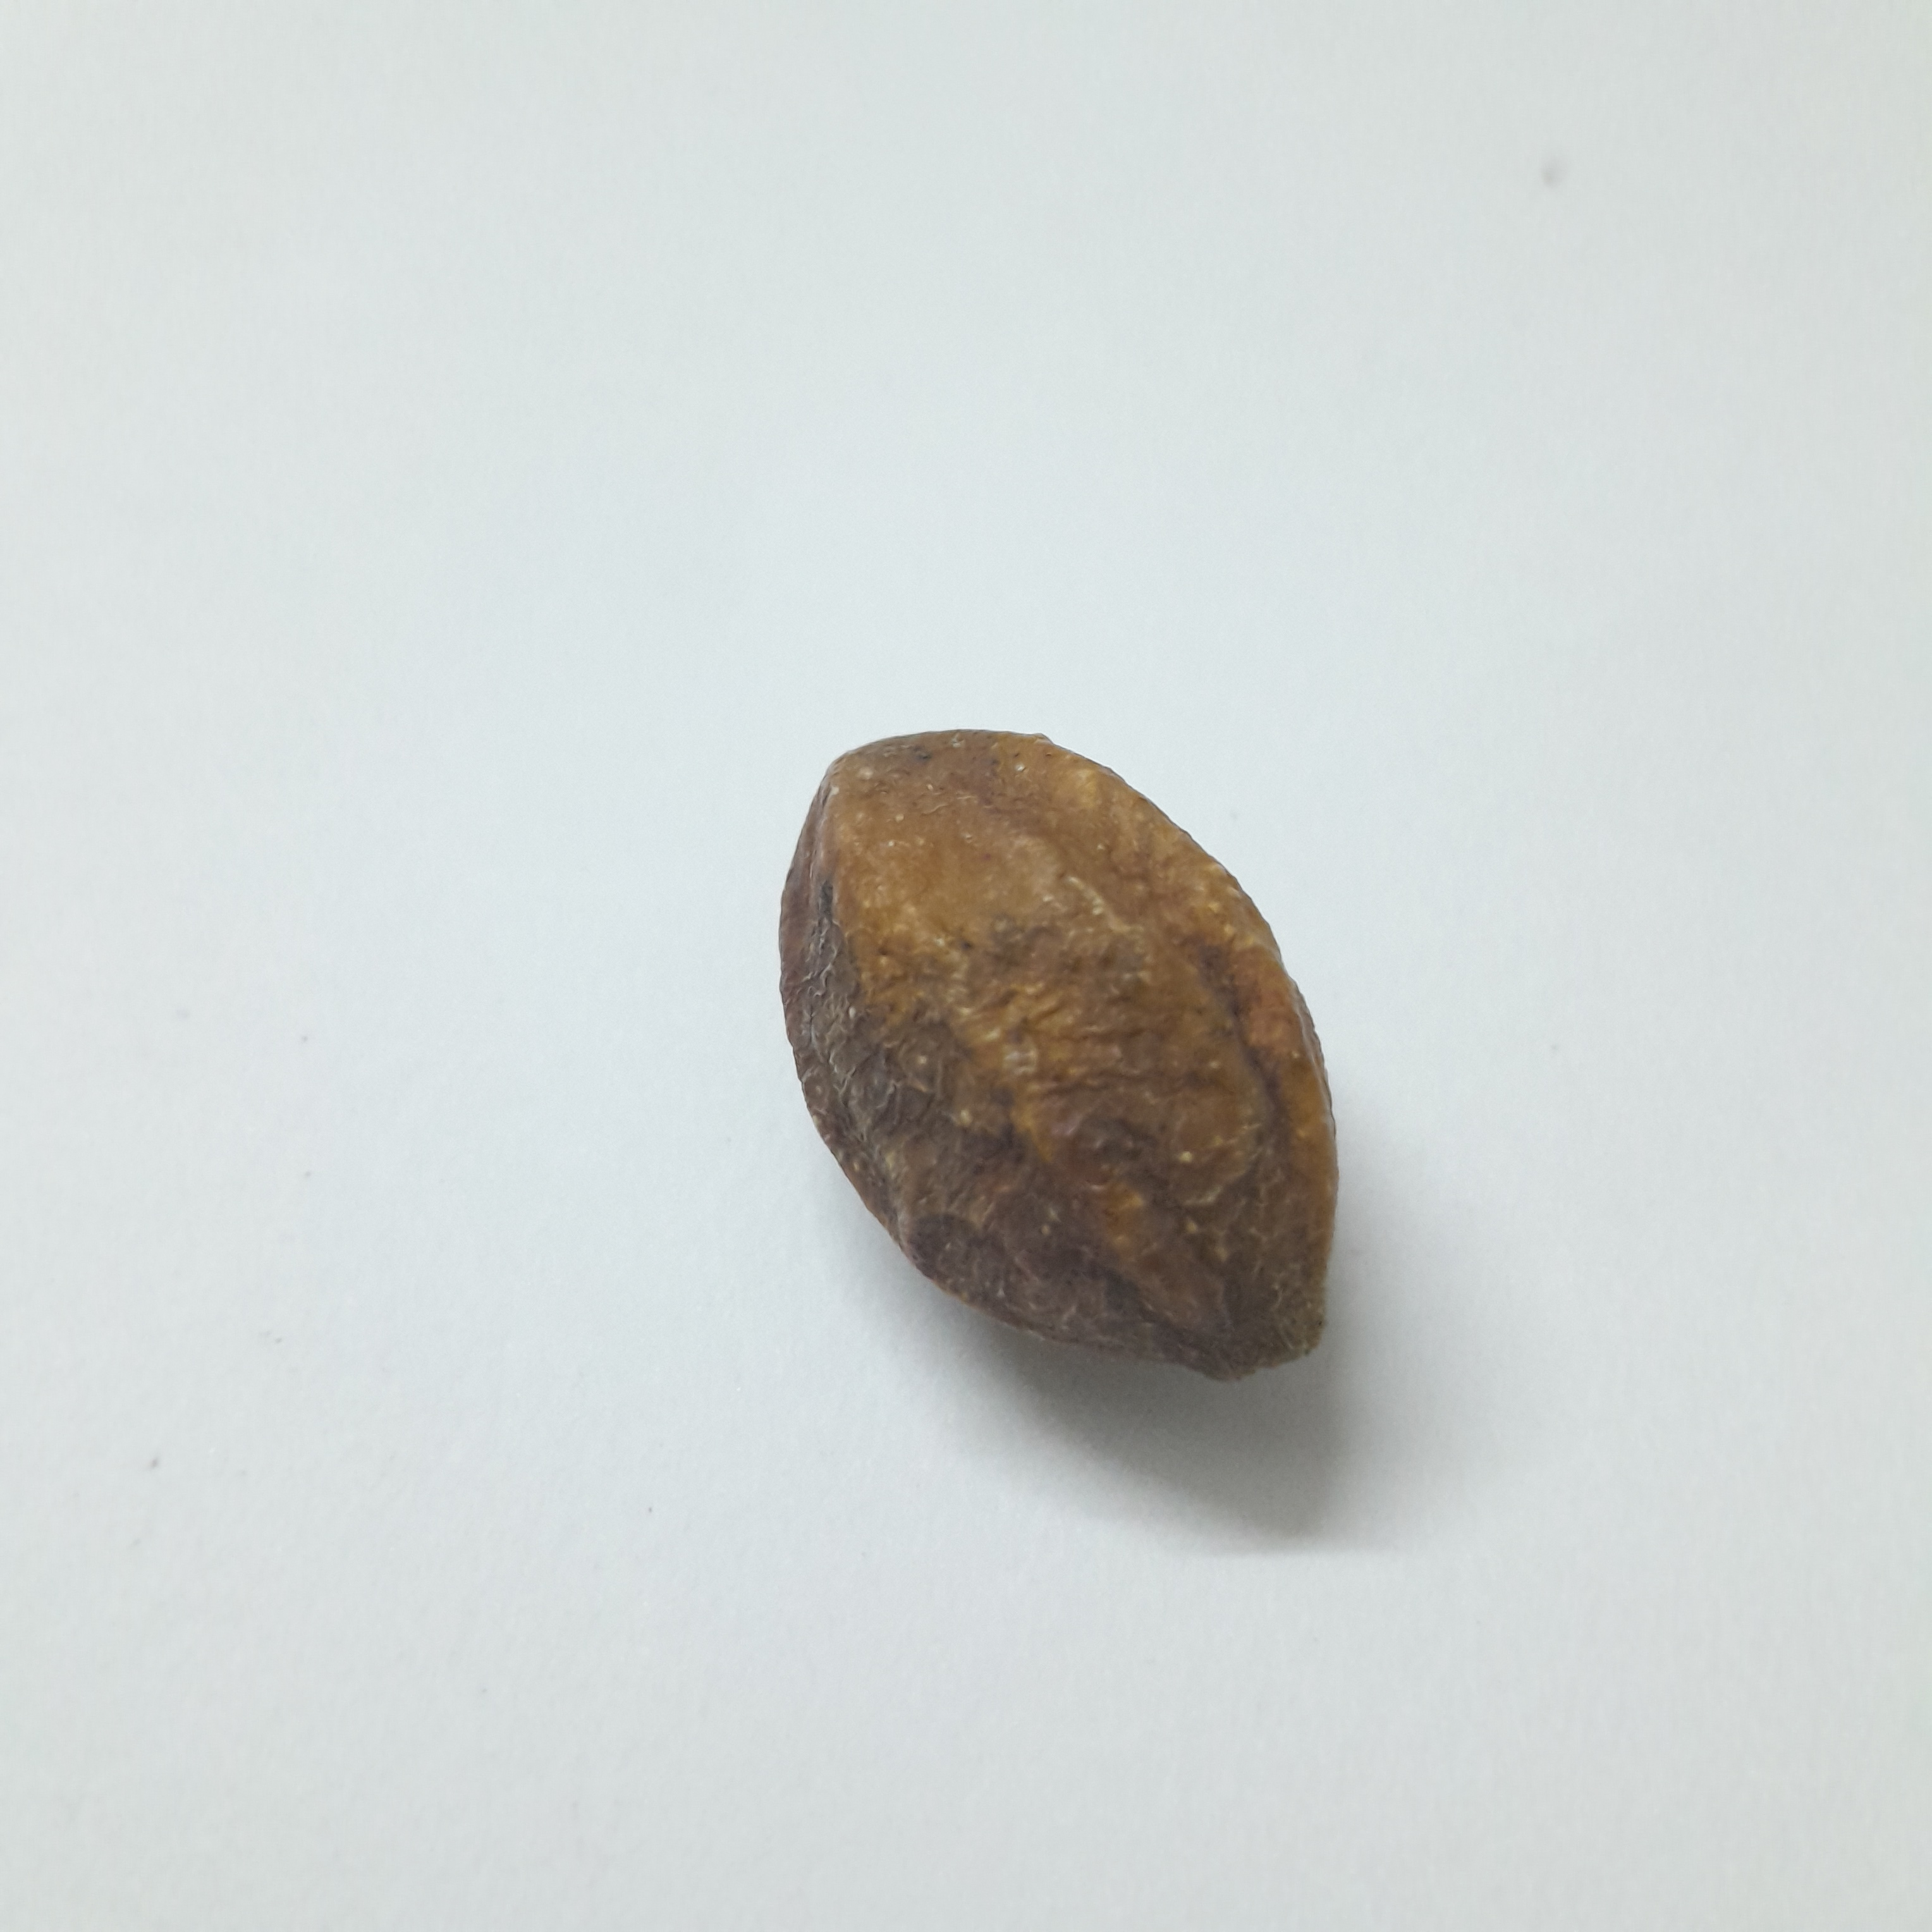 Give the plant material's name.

hirdaa
